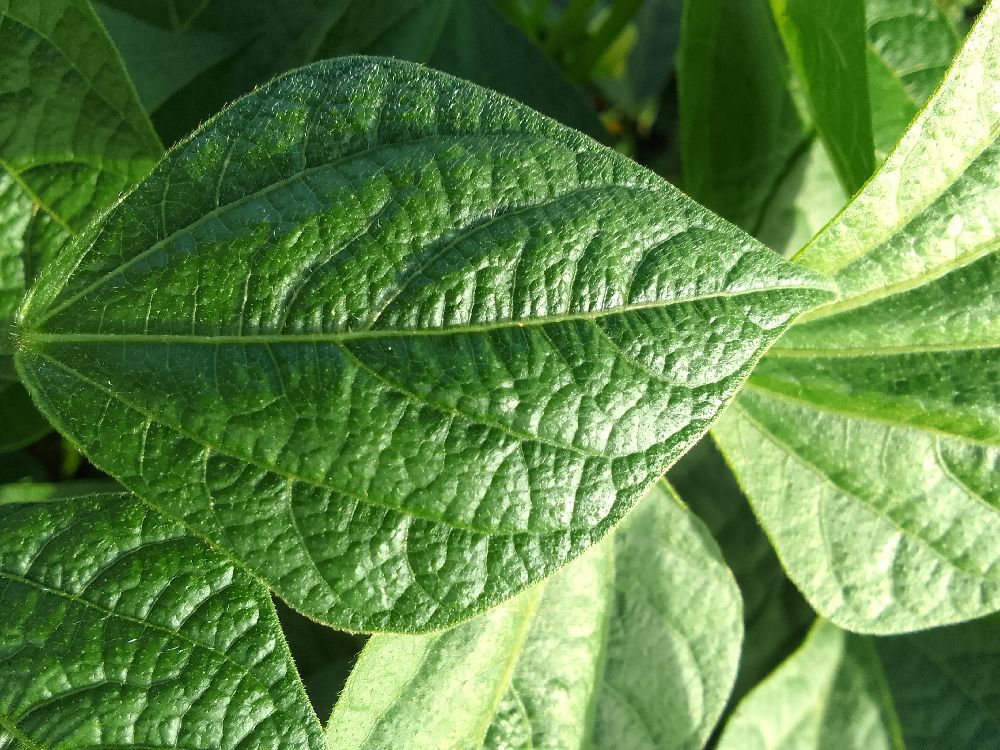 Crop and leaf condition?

common bean, healthy
